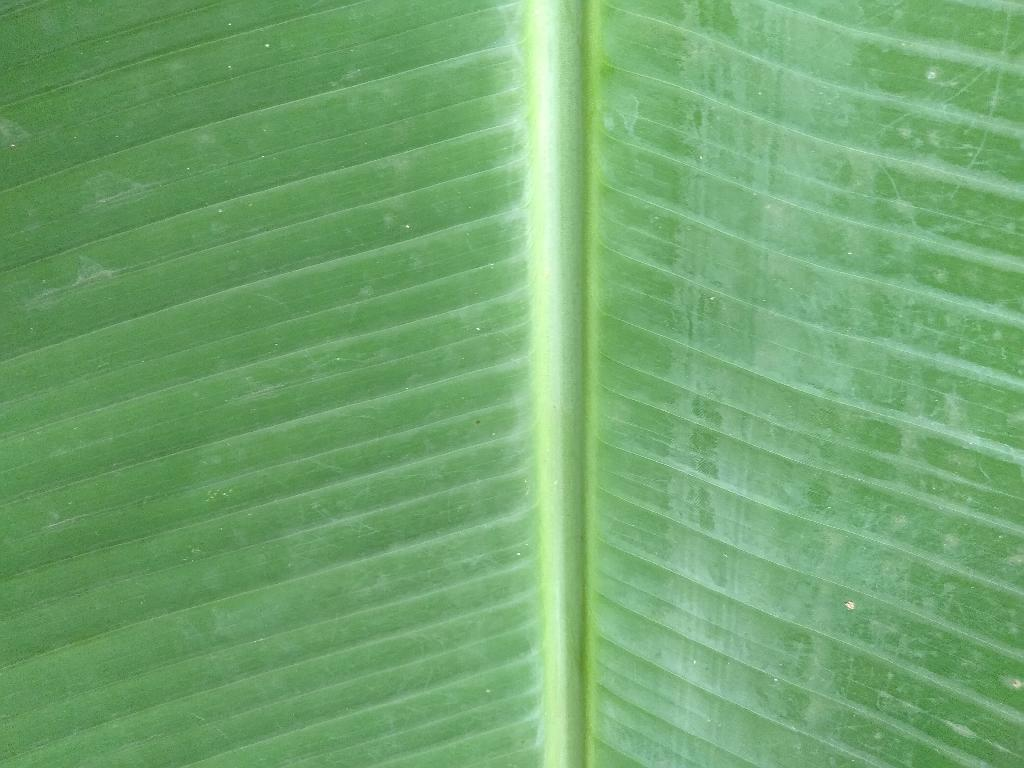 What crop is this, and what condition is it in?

banana, healthy
